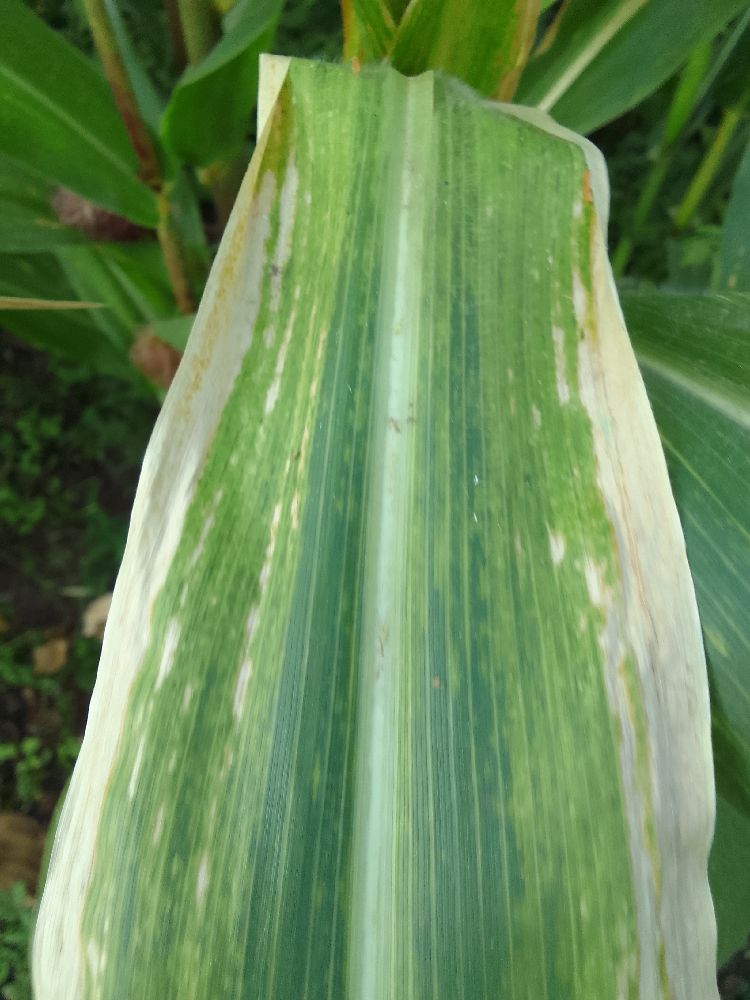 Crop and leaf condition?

maize, maize lethal necrosis
